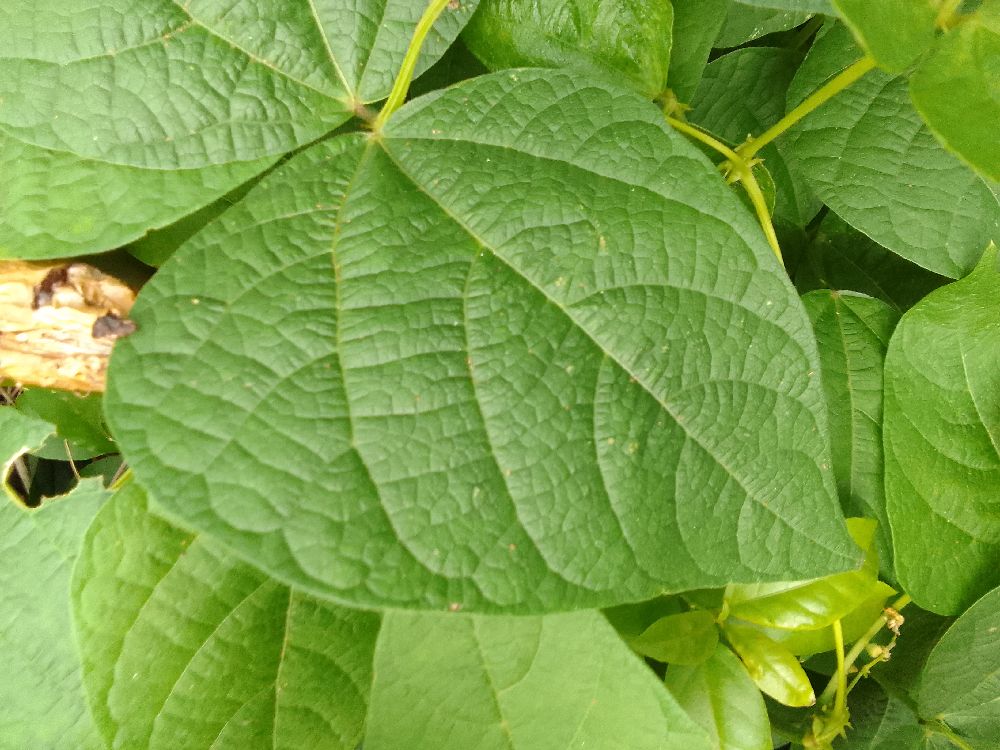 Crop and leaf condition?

common bean, healthy
